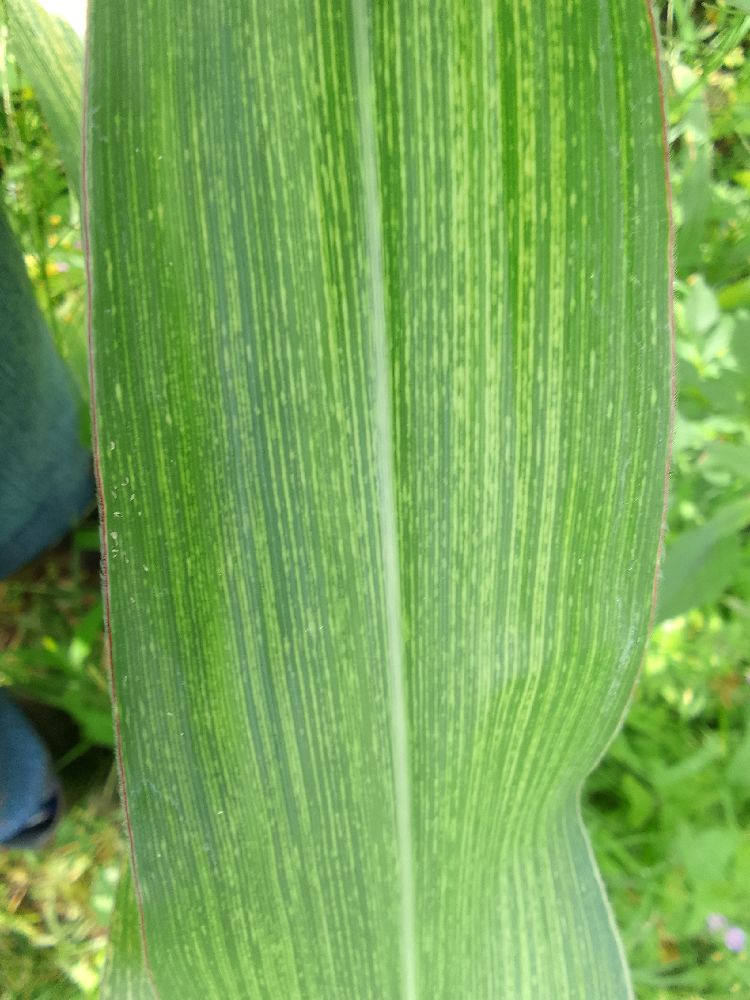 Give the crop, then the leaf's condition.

maize, maize streak virus
